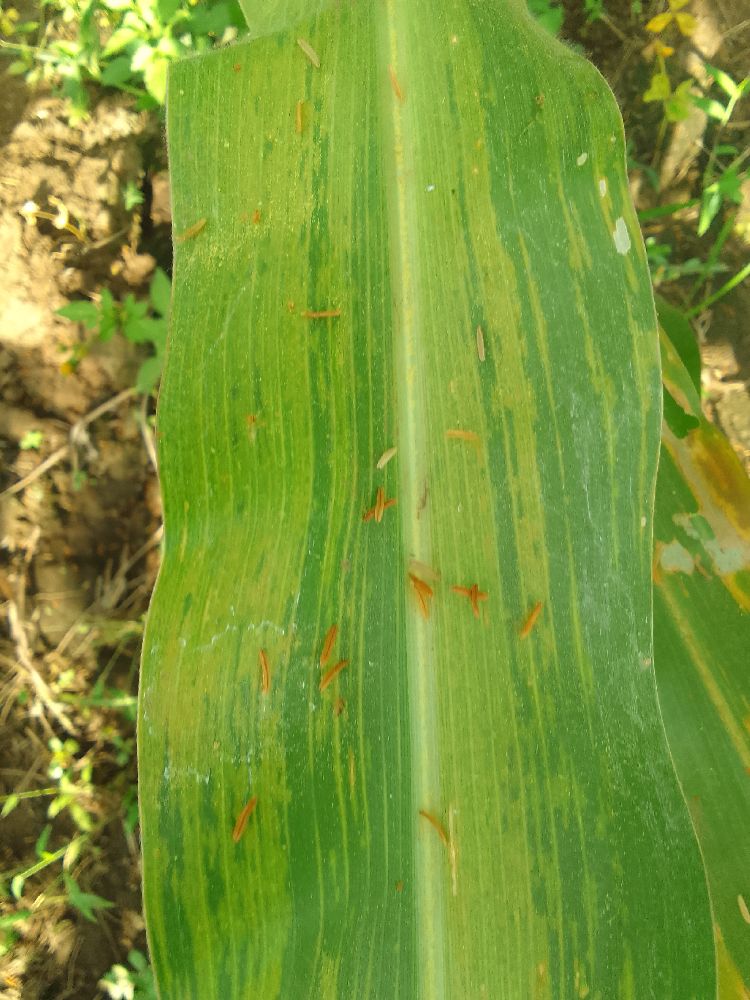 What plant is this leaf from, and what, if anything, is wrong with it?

maize, maize lethal necrosis
